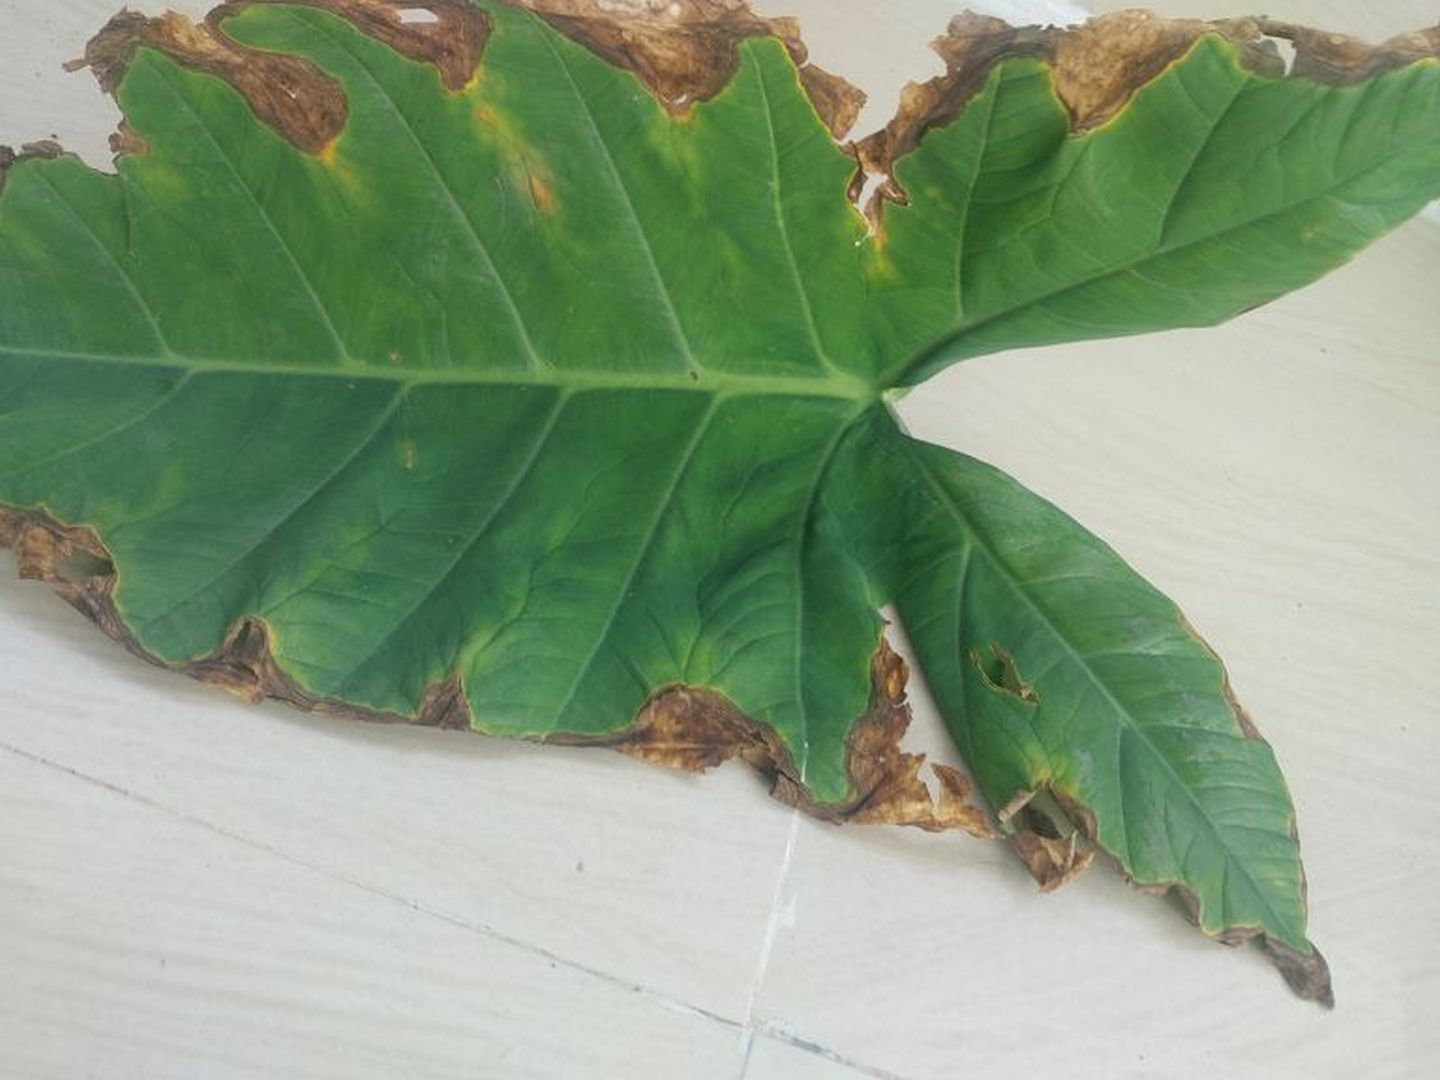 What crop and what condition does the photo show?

taro, leaf blight
